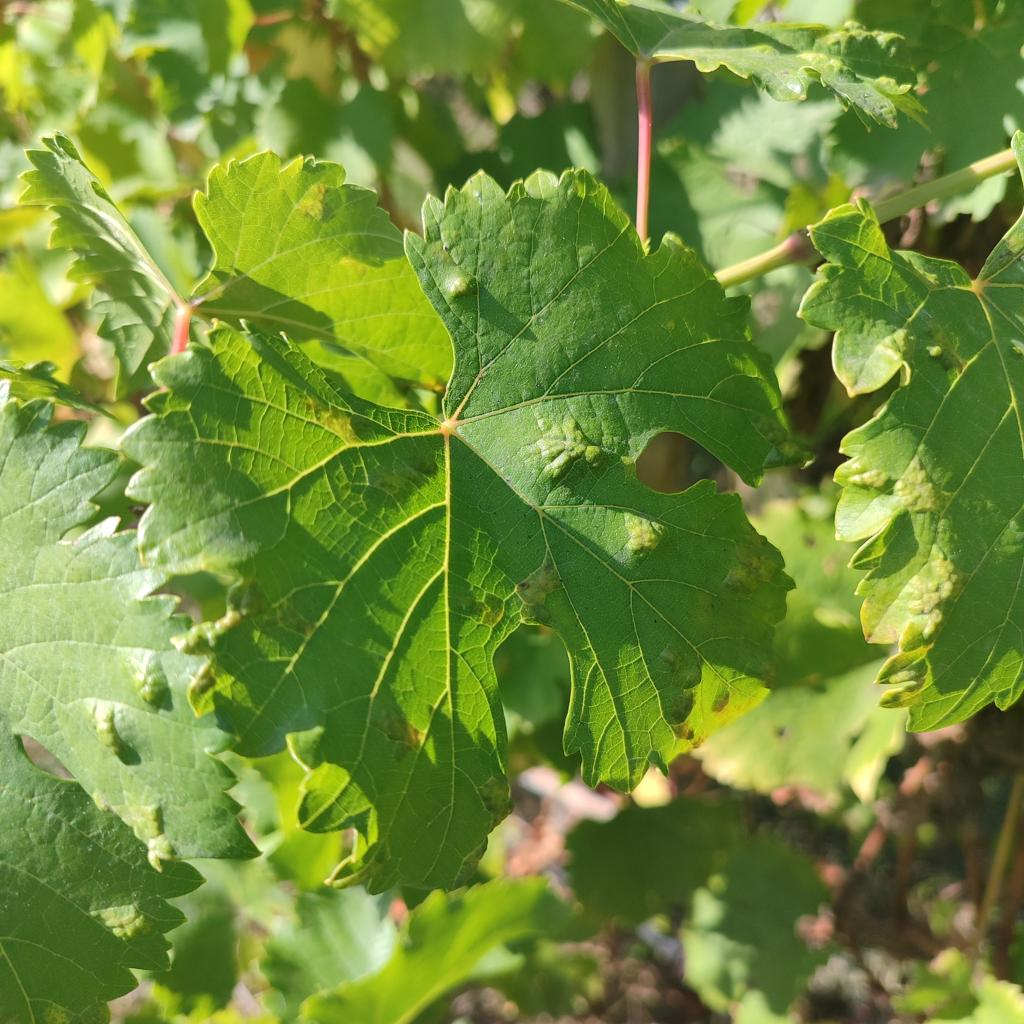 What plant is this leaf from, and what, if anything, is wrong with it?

grapevine, erineum mite
